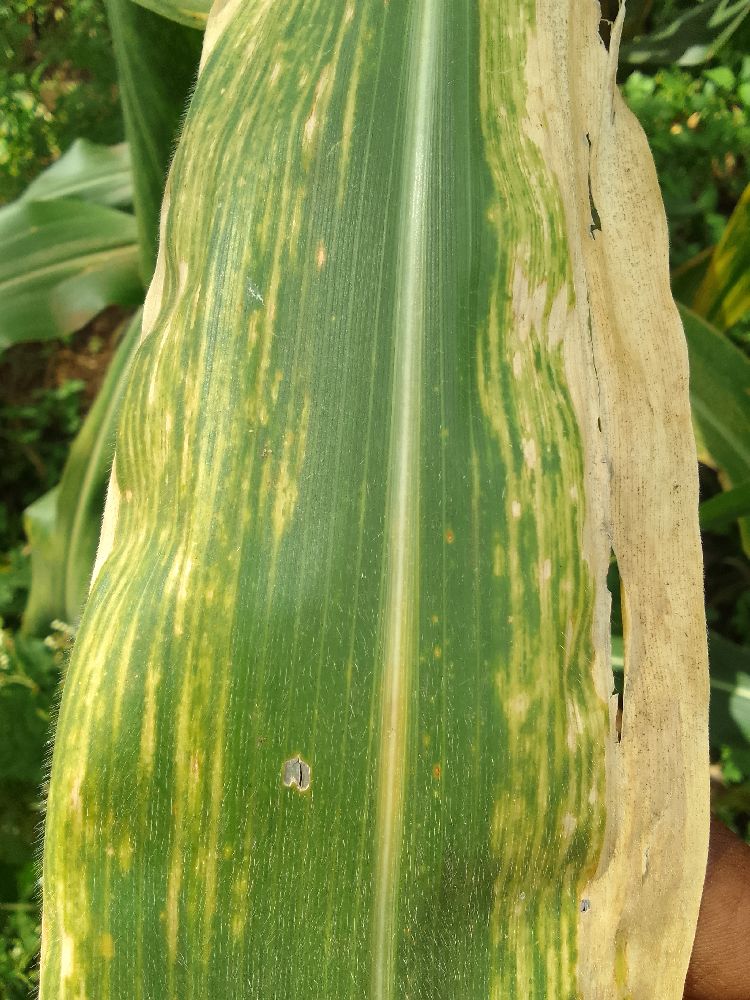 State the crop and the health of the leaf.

maize, maize lethal necrosis
